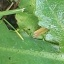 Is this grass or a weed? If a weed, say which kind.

structured weed
